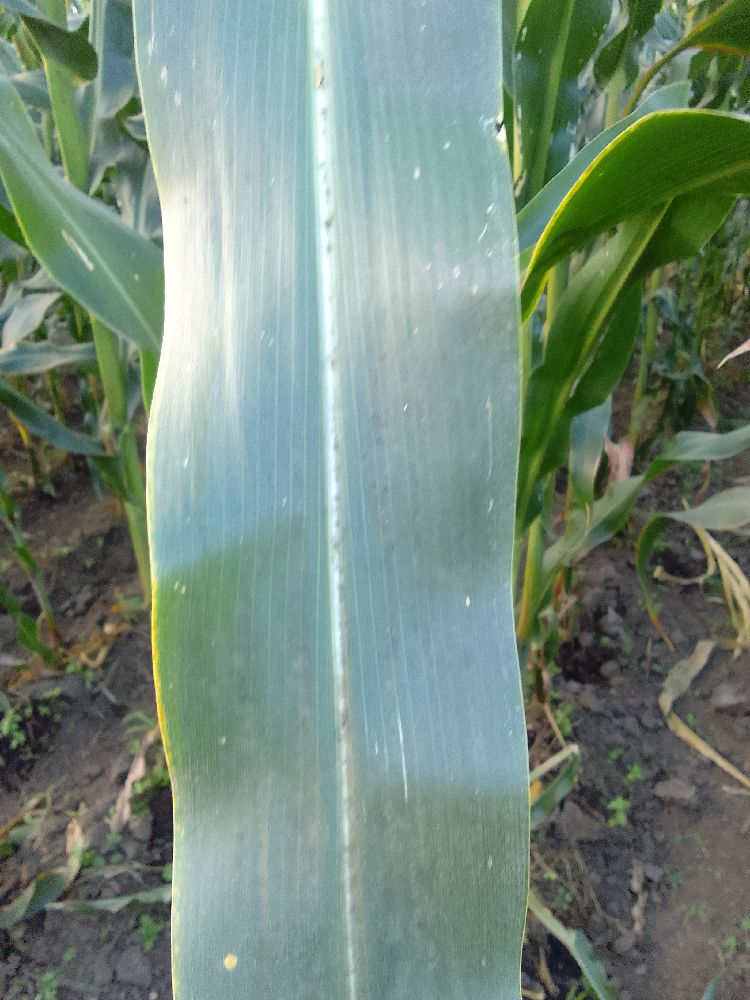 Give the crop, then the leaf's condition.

maize, healthy
